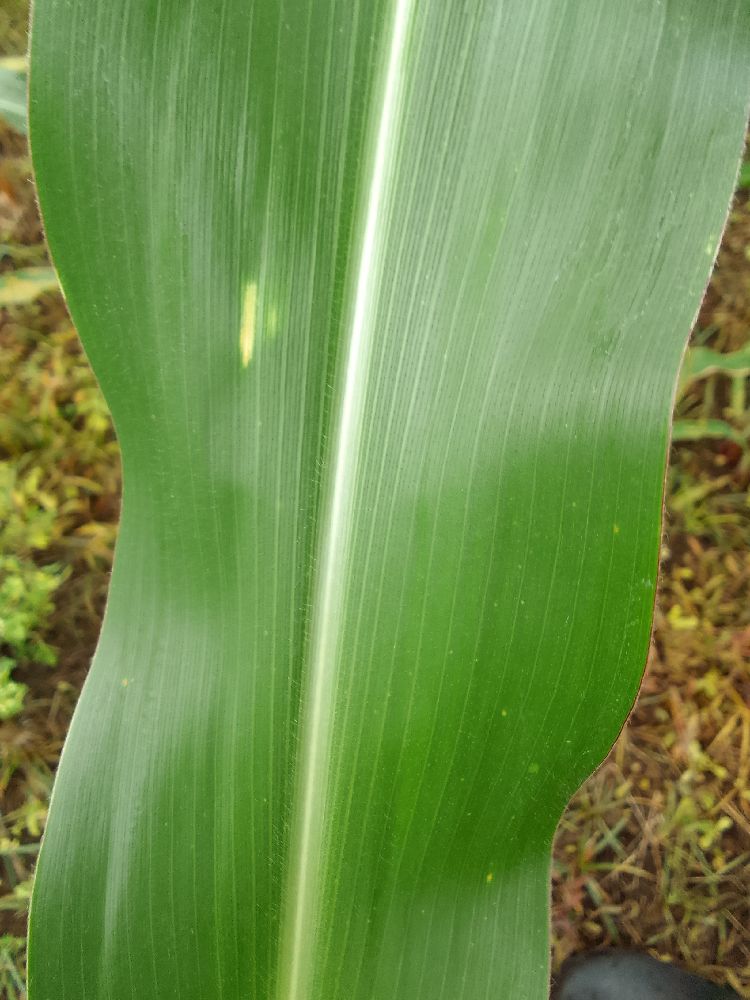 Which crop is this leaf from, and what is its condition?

maize, healthy
